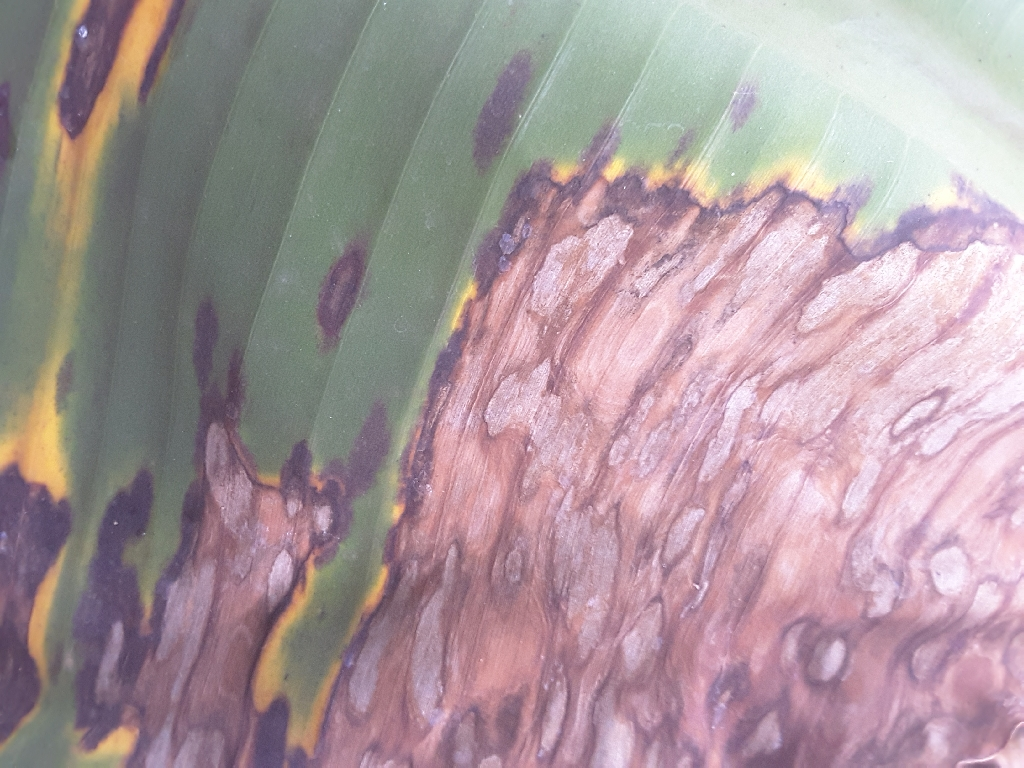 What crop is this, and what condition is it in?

banana, black sigatoka
